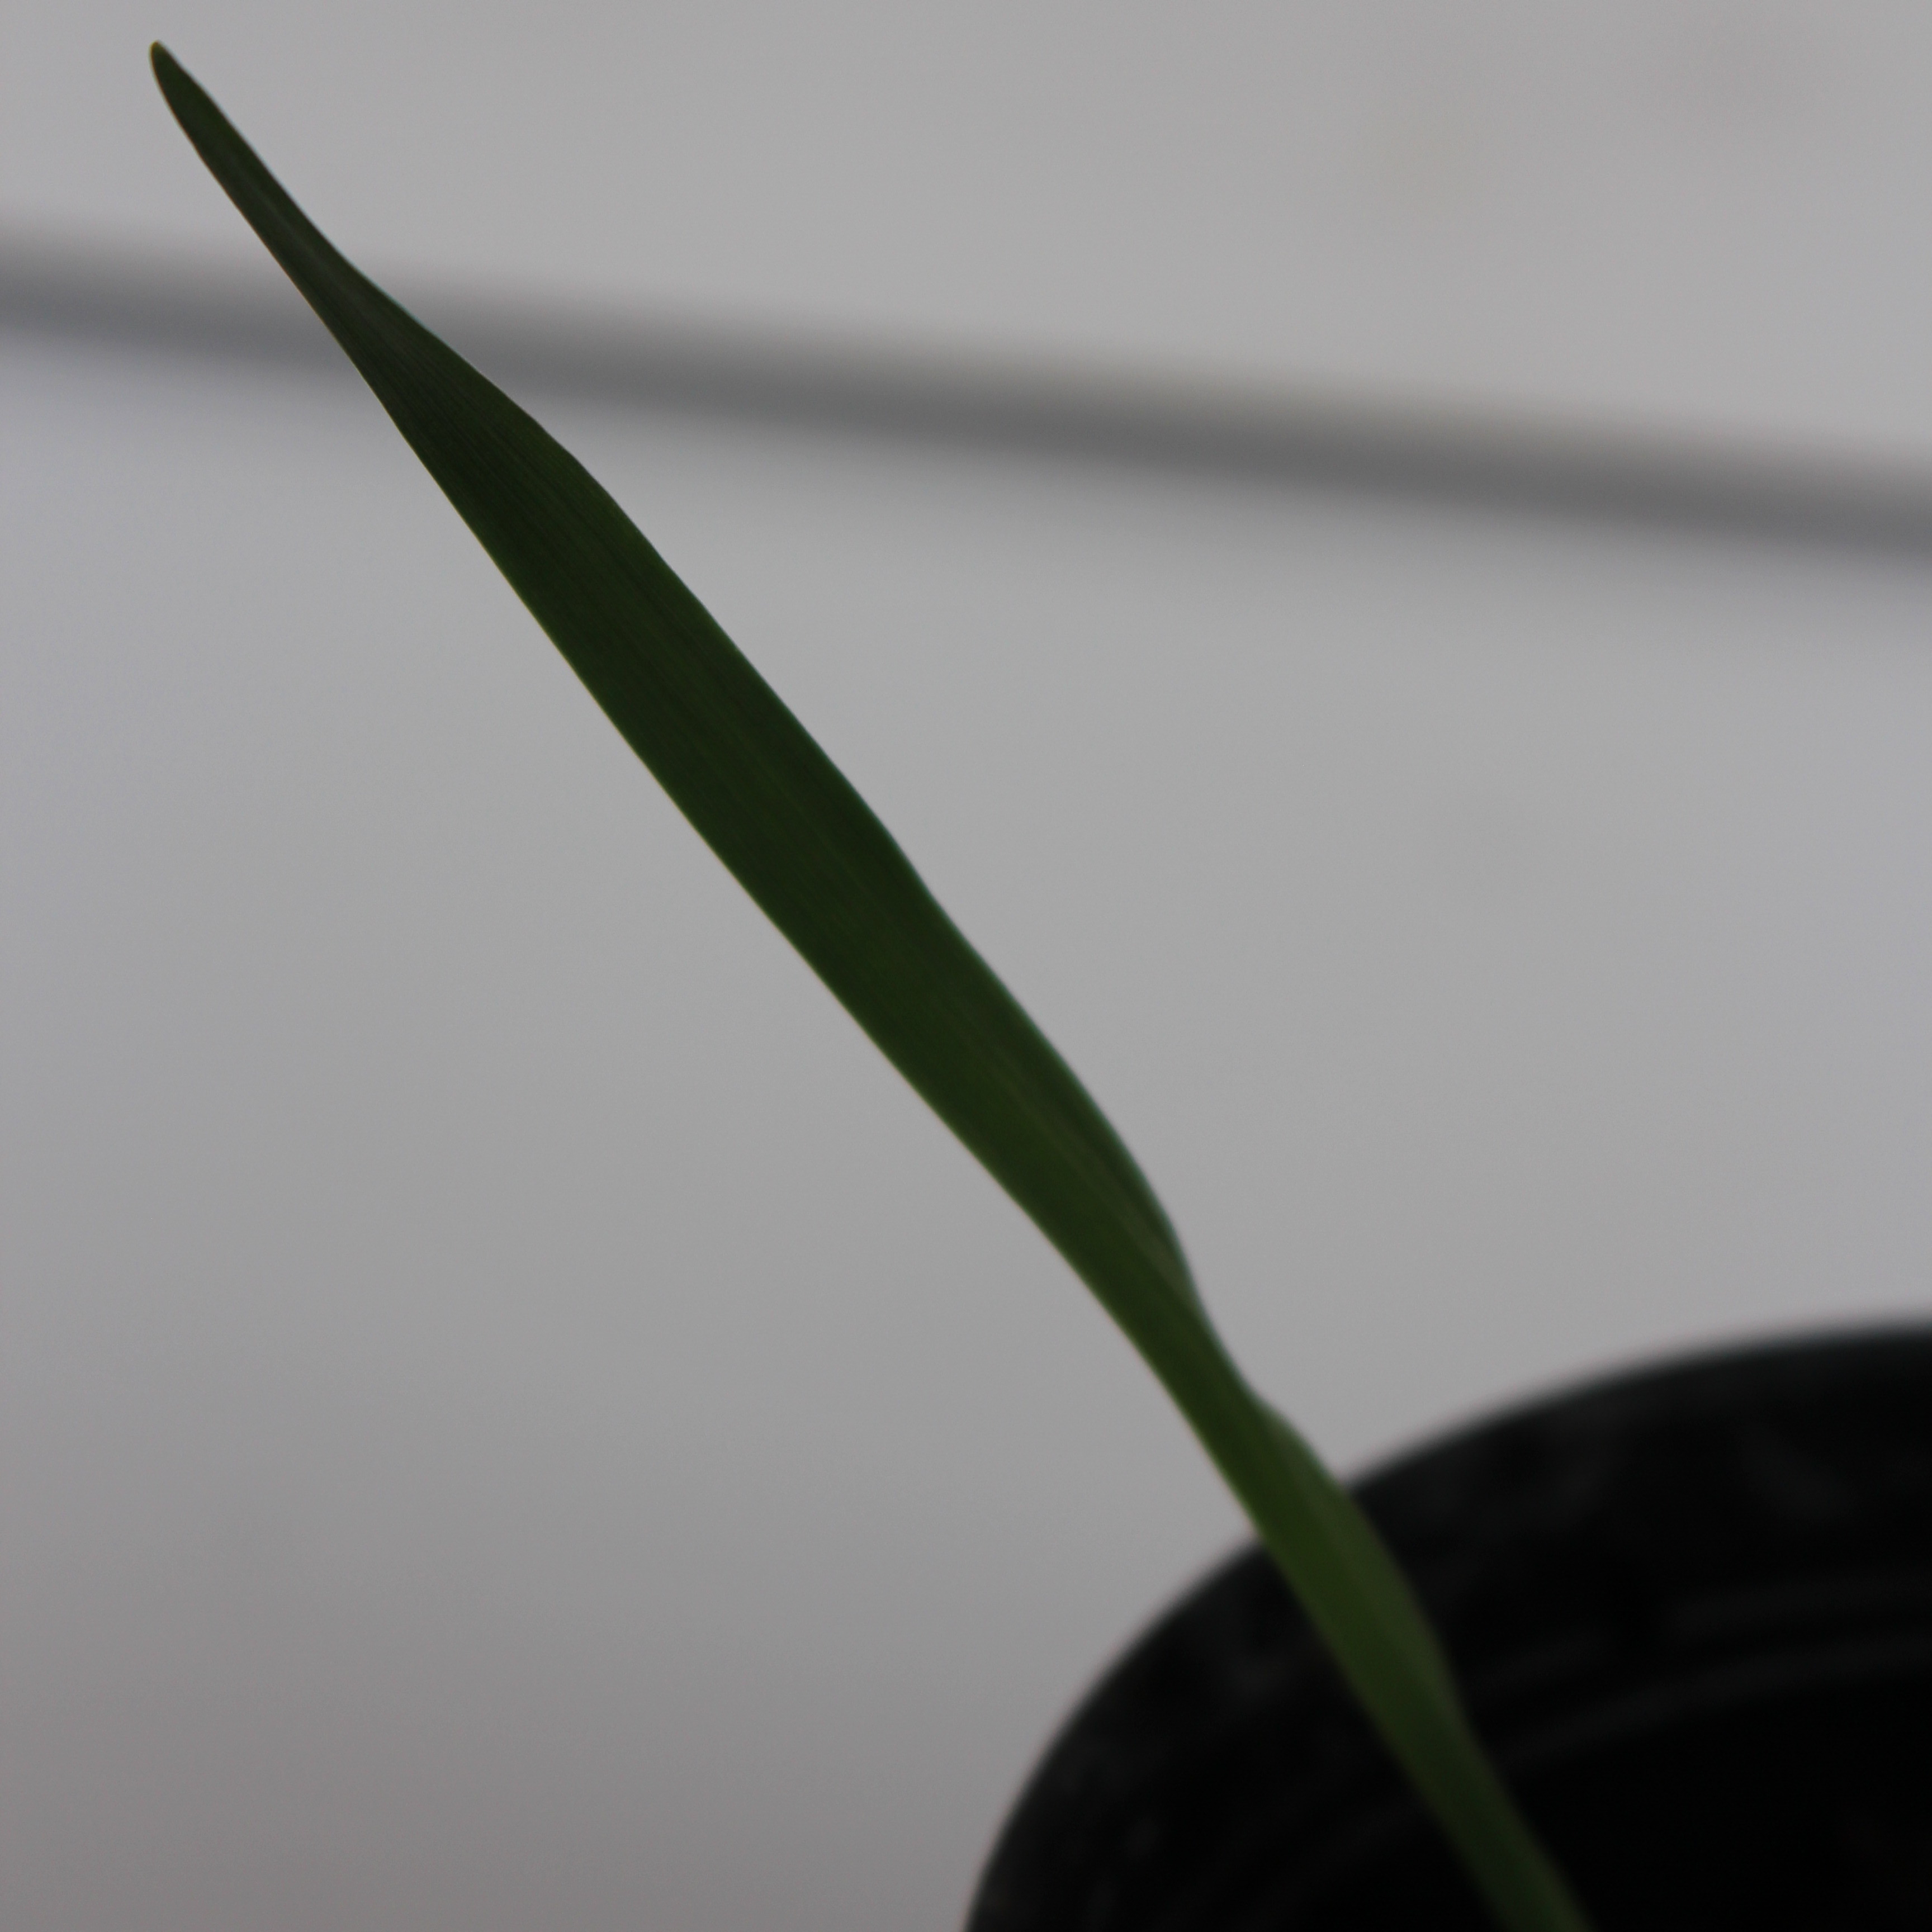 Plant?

Avena sterilis
